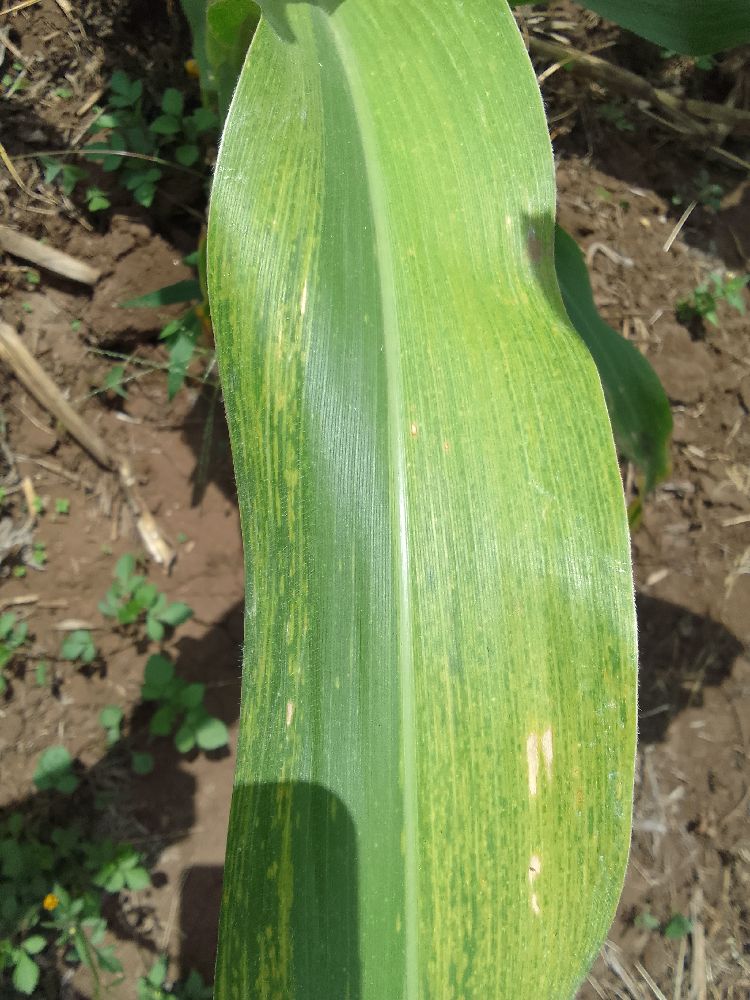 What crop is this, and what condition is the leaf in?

maize, maize lethal necrosis
